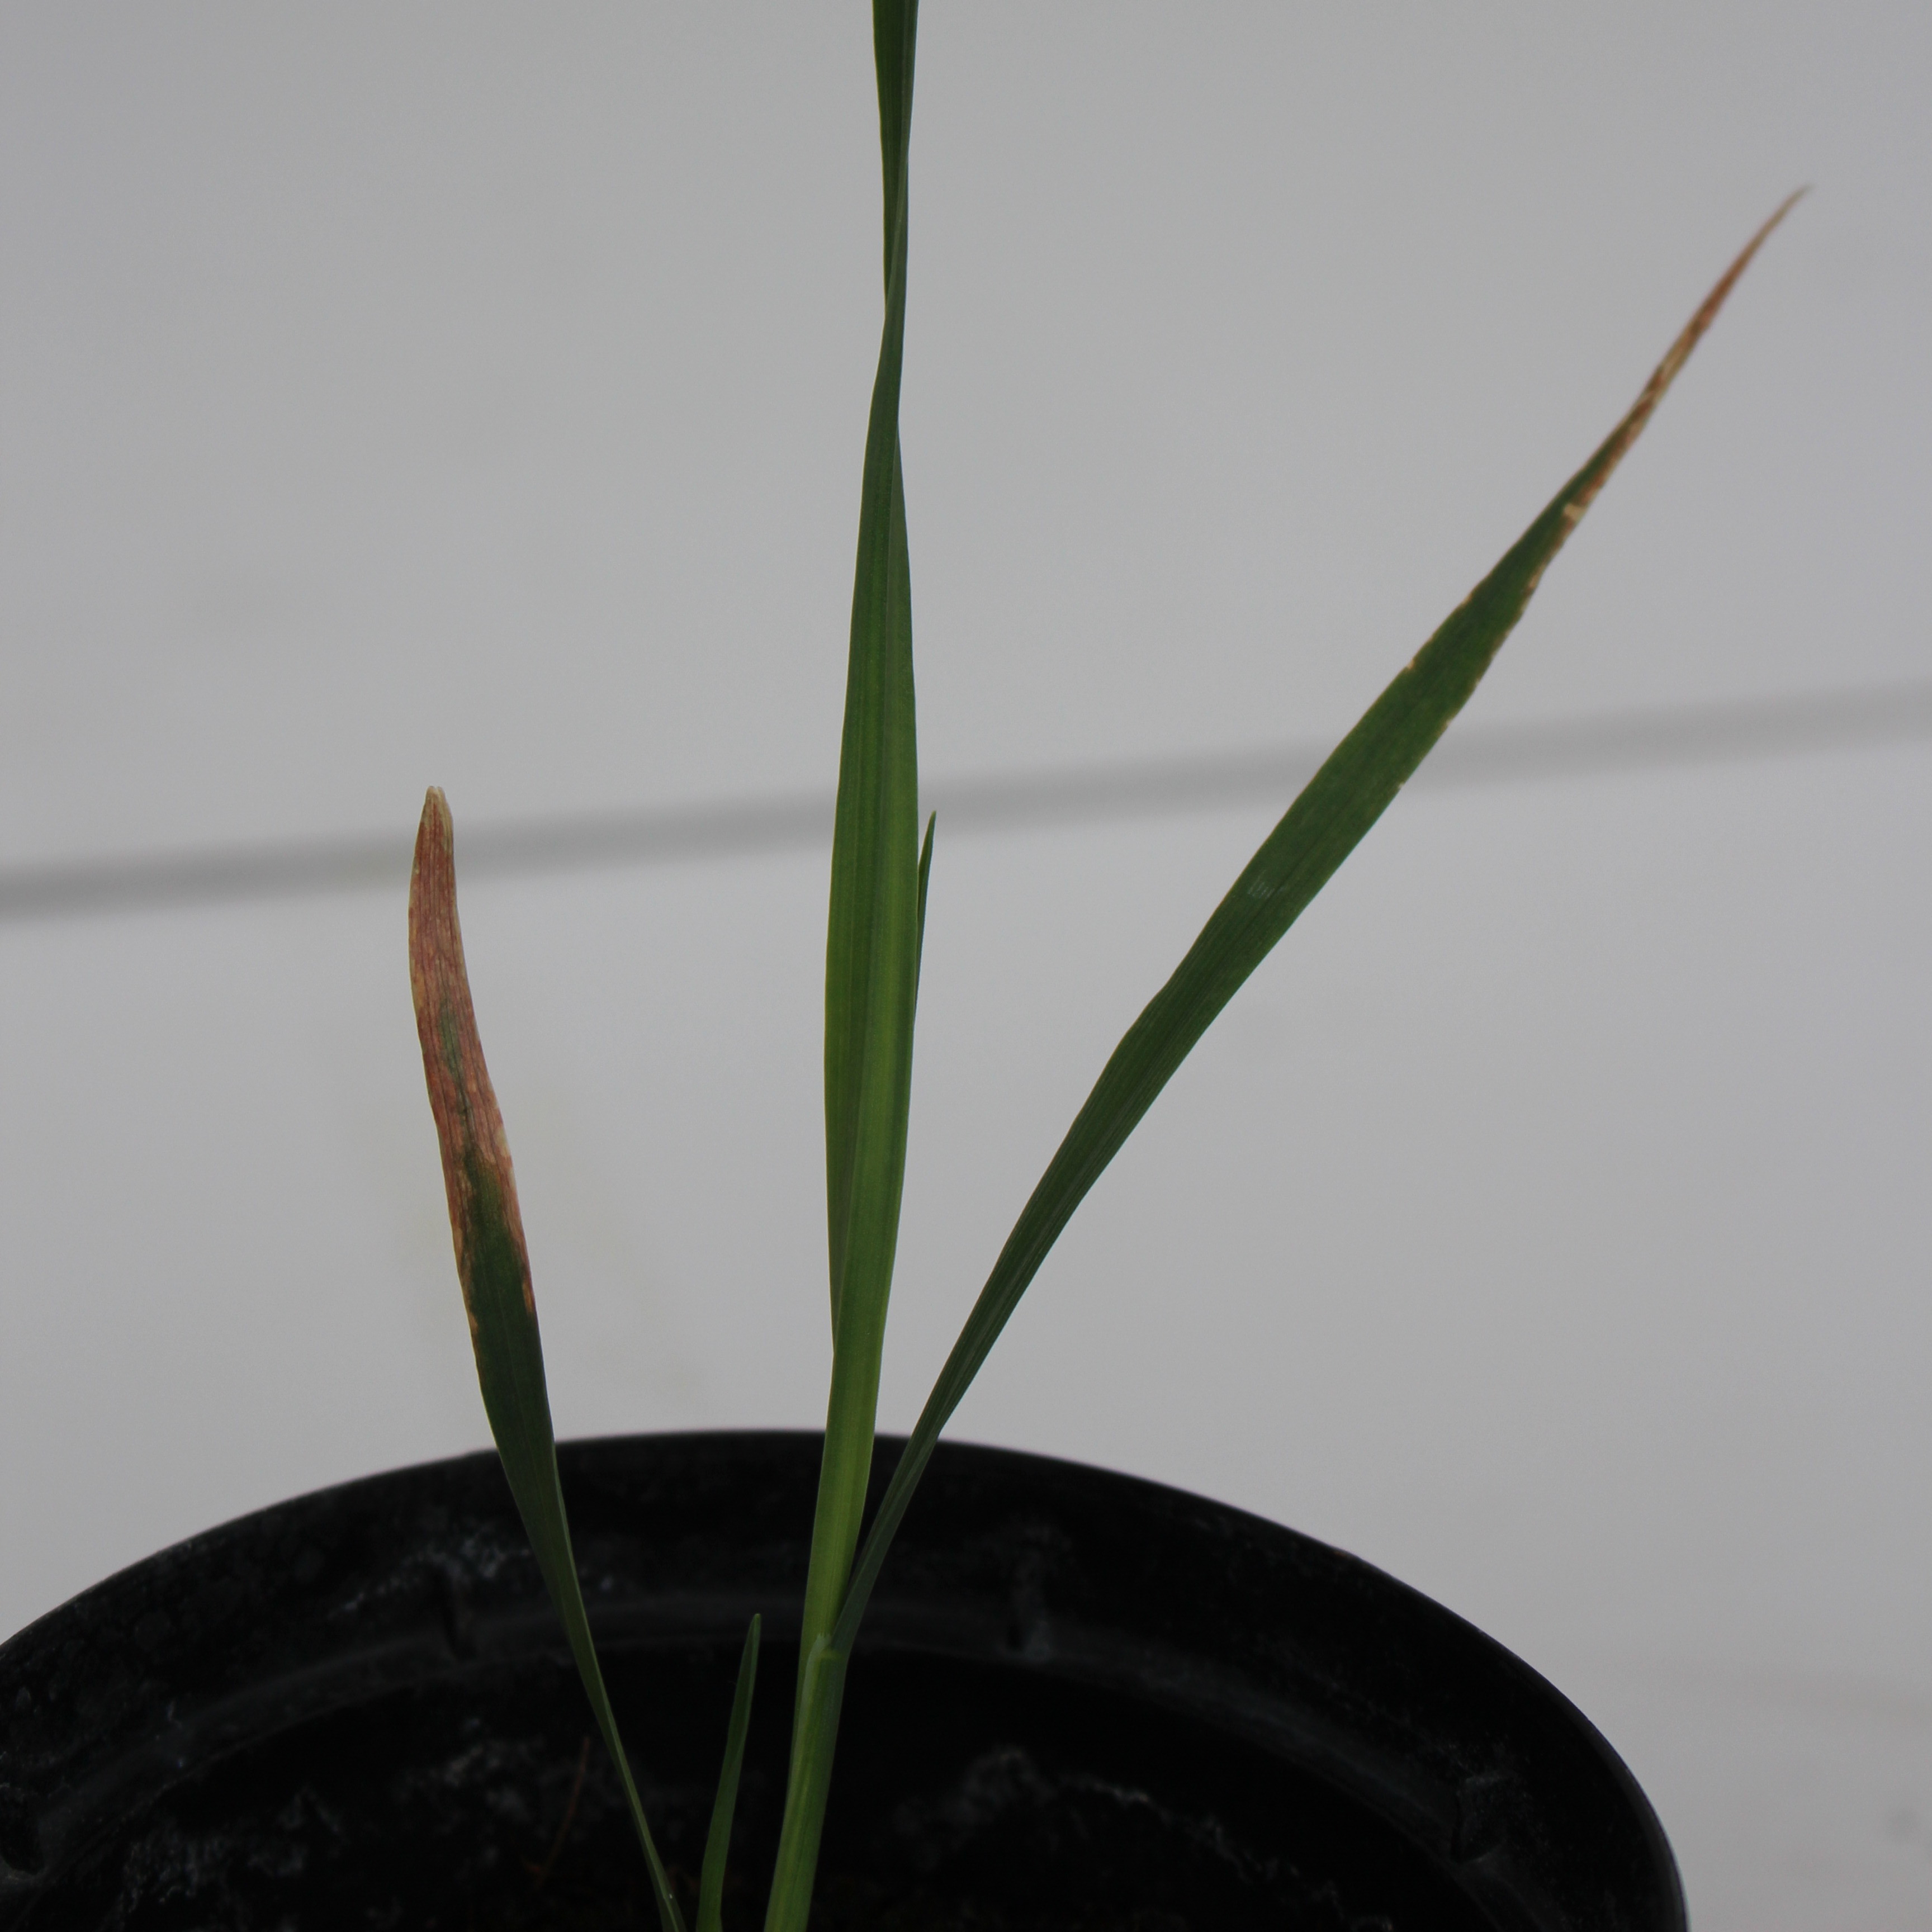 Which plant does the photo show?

Avena sterilis
